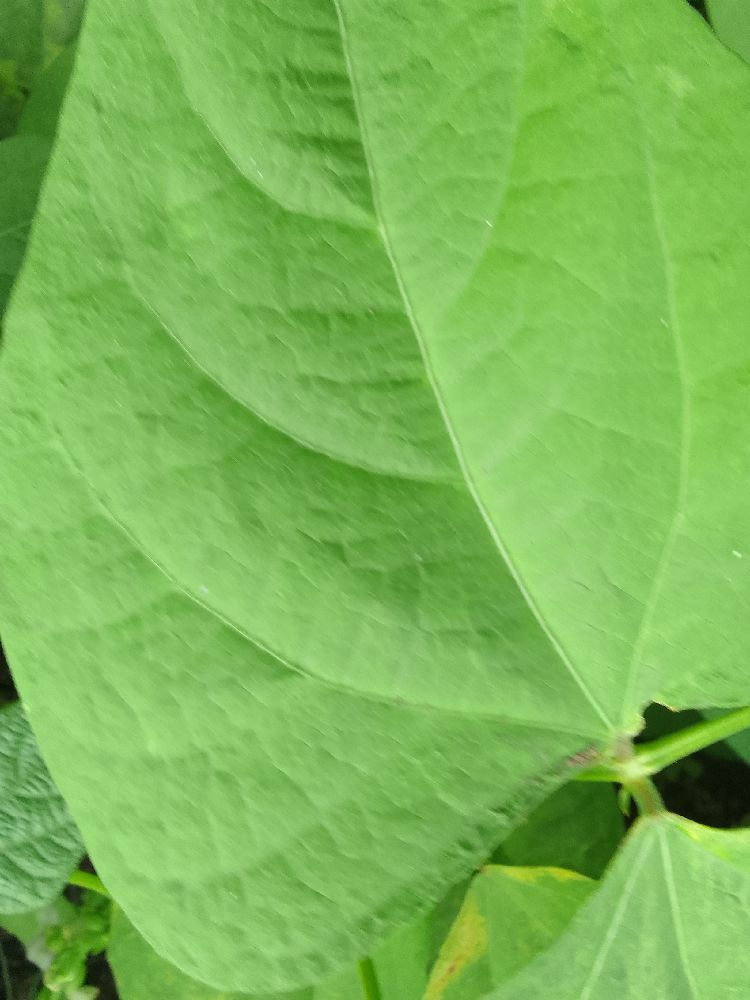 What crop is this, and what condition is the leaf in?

common bean, healthy
